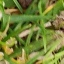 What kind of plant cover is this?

grass
